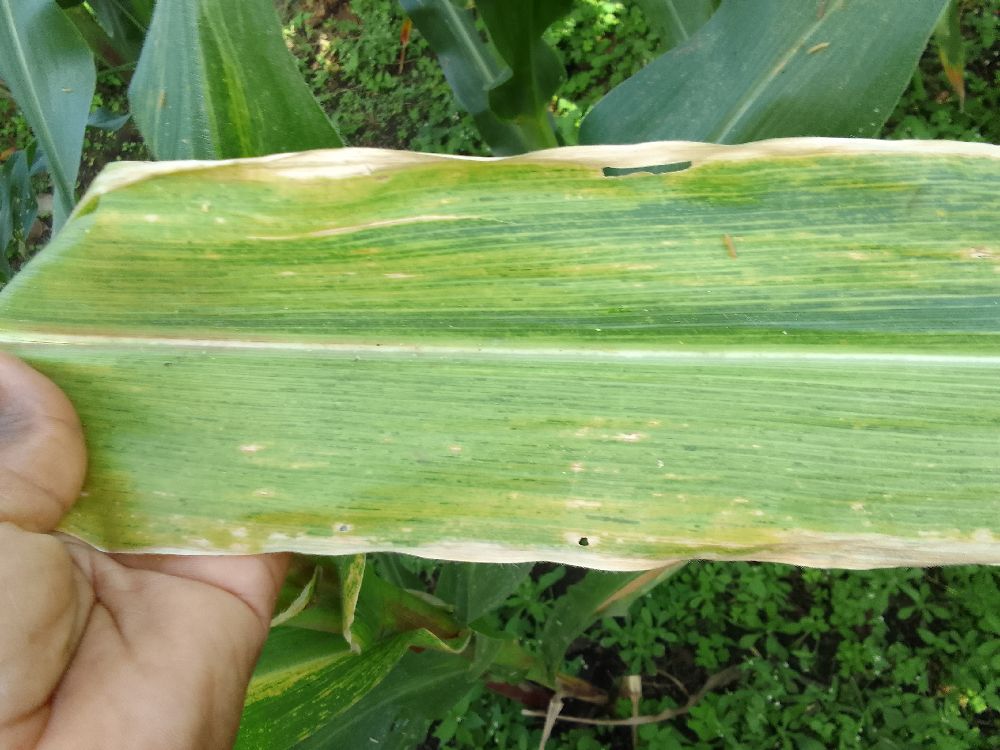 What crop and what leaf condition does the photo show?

maize, maize lethal necrosis
